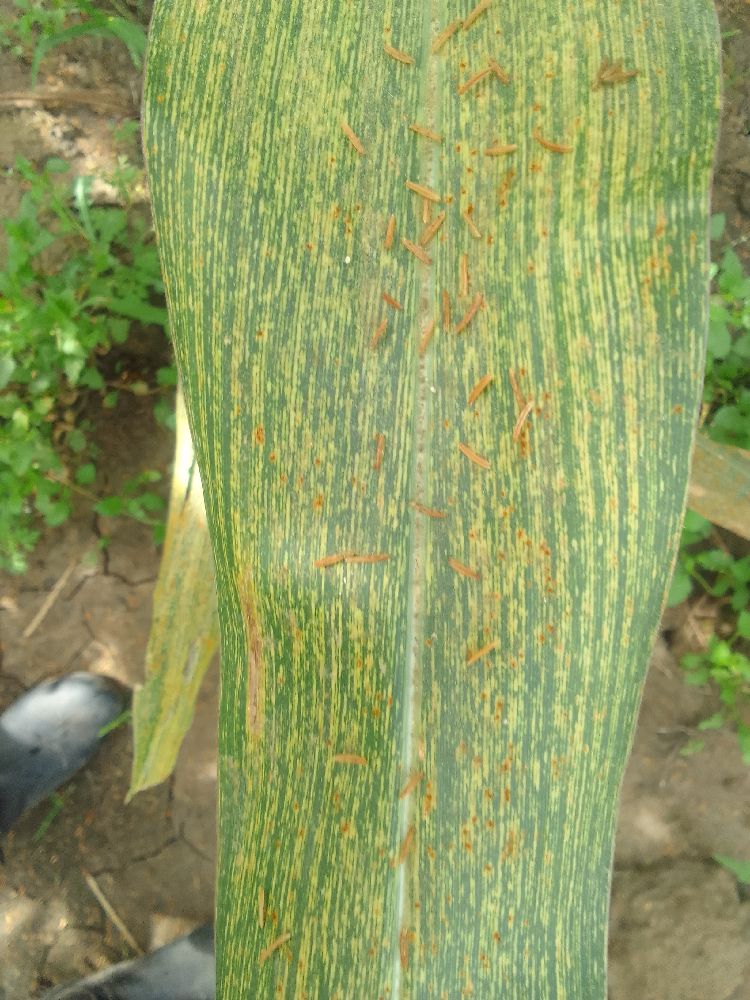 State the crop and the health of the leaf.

maize, maize streak virus
